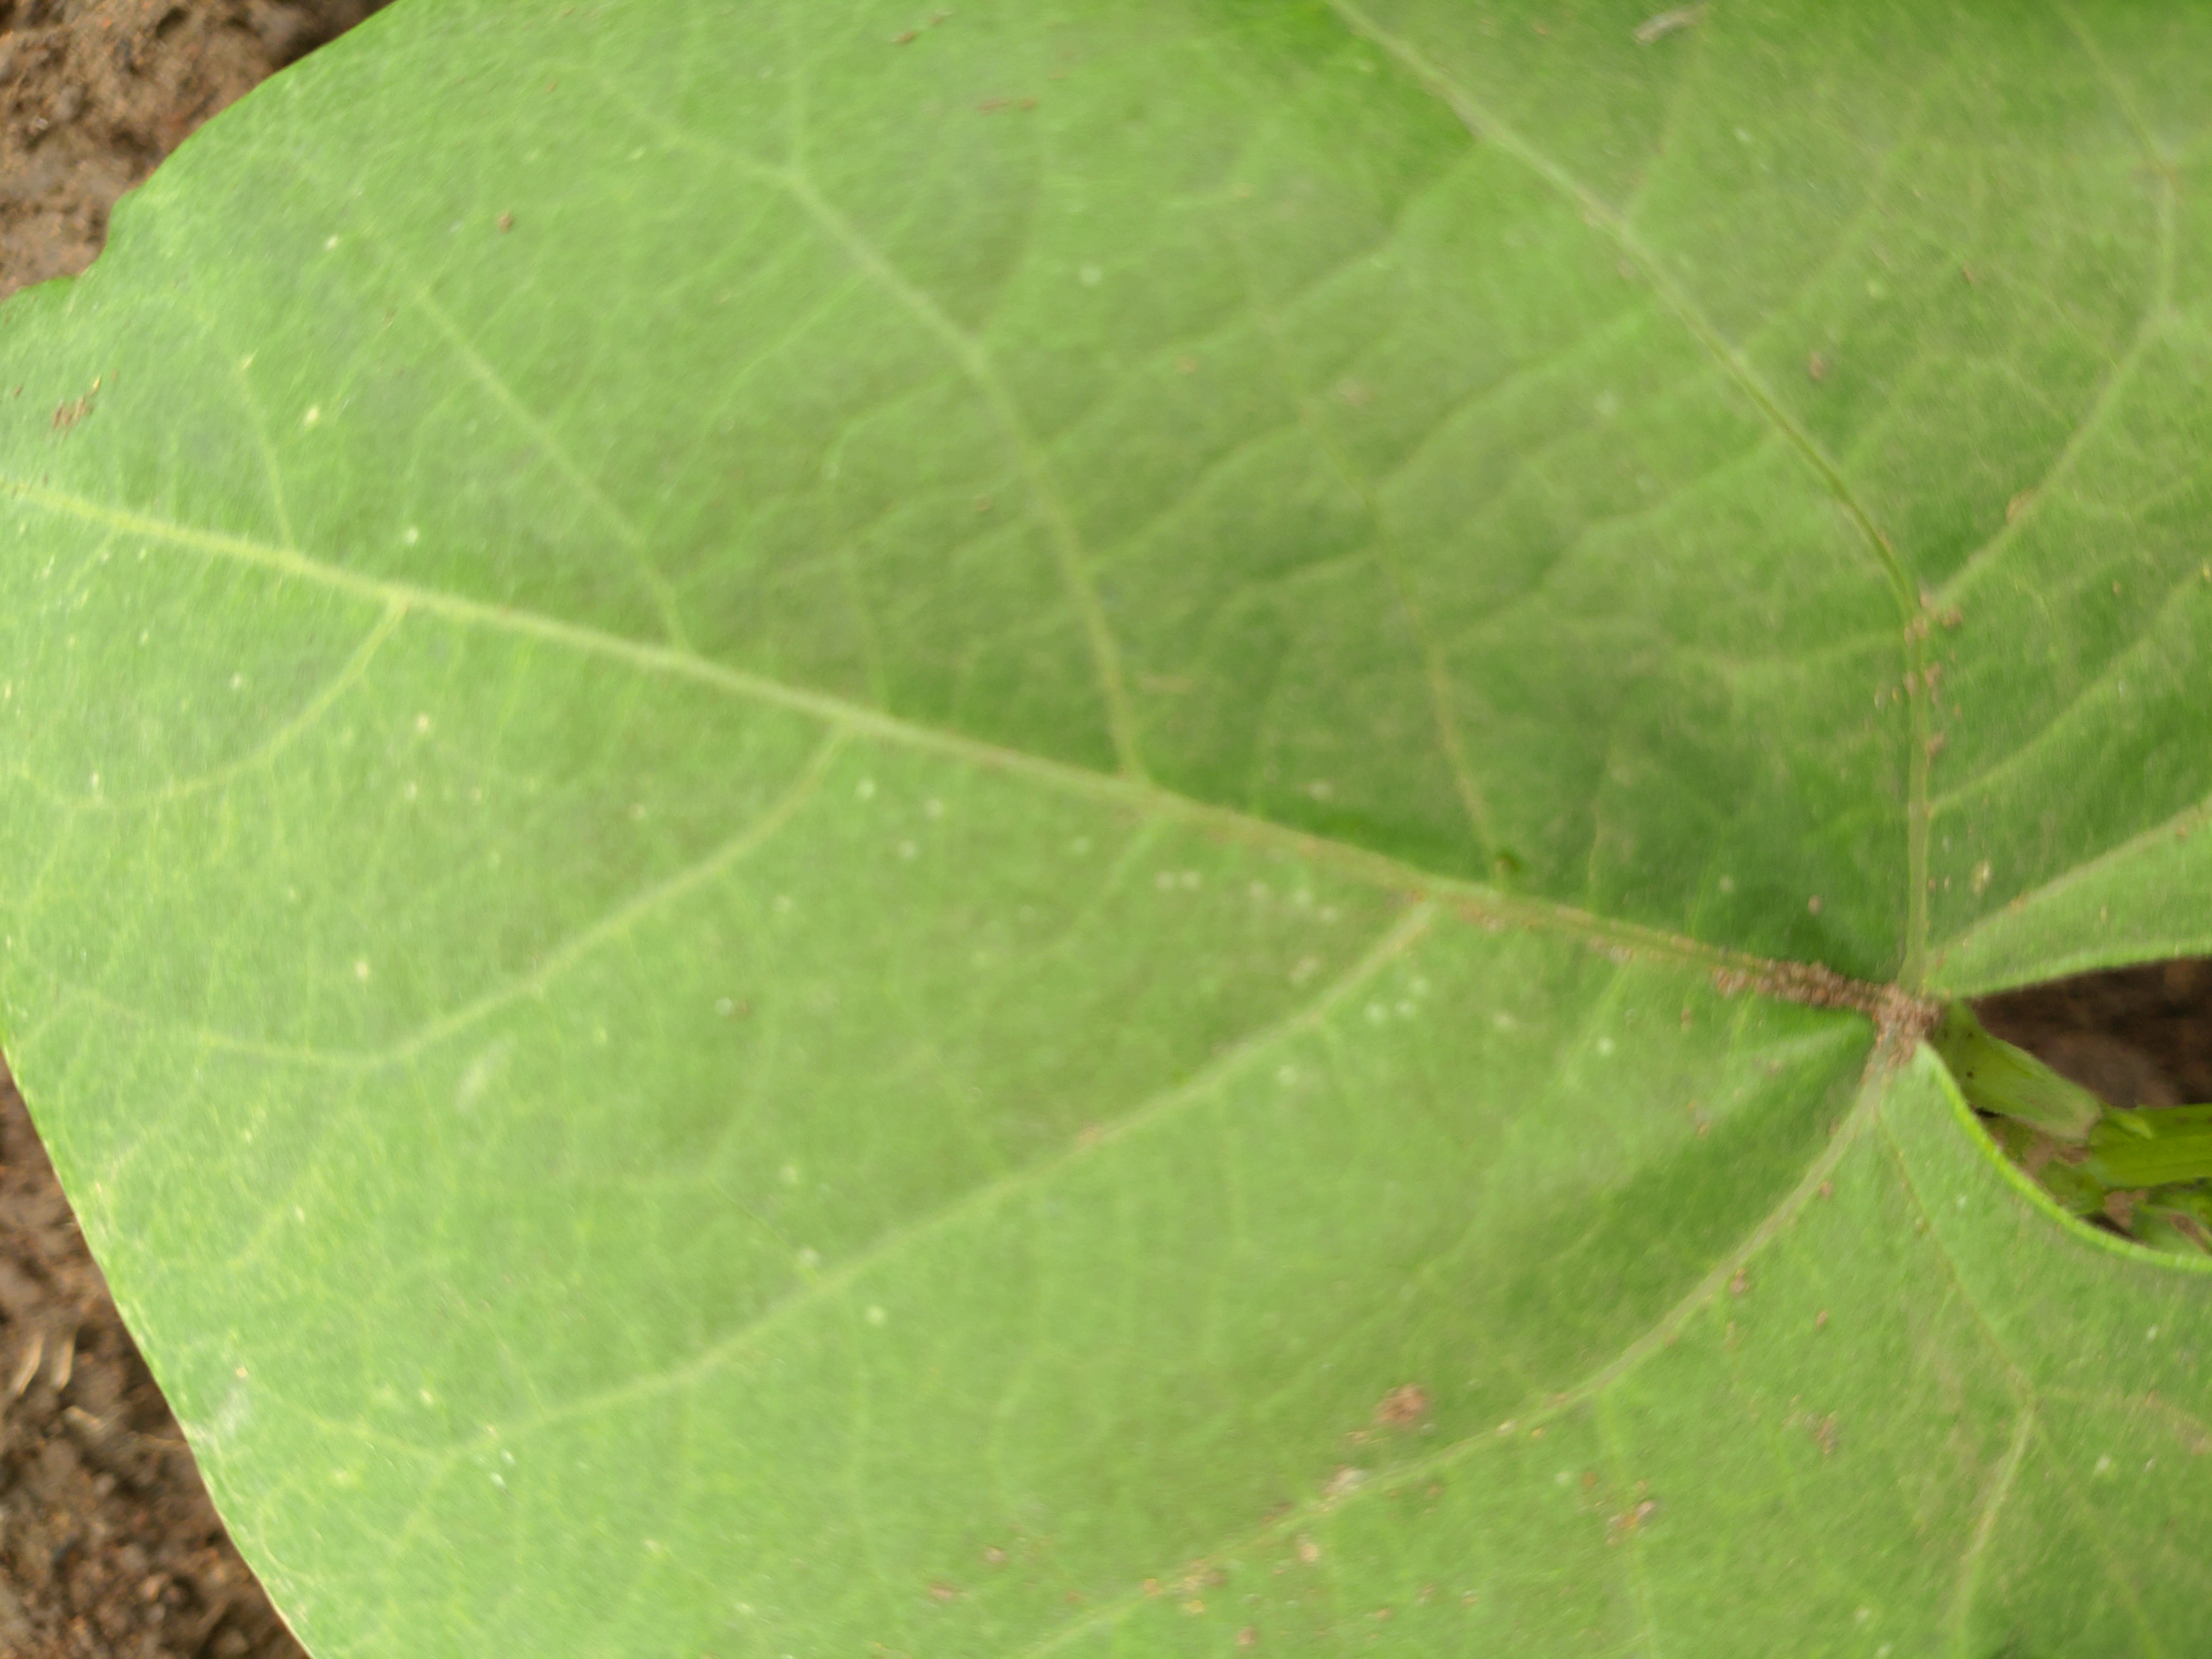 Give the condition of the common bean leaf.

healthy
